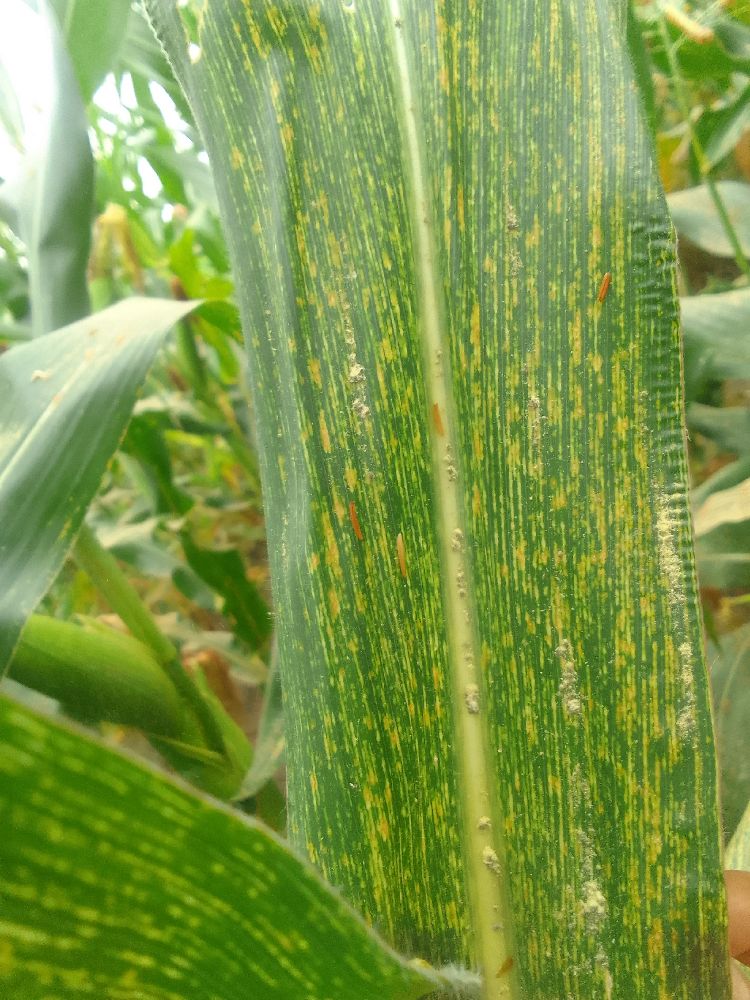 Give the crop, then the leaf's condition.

maize, maize streak virus
